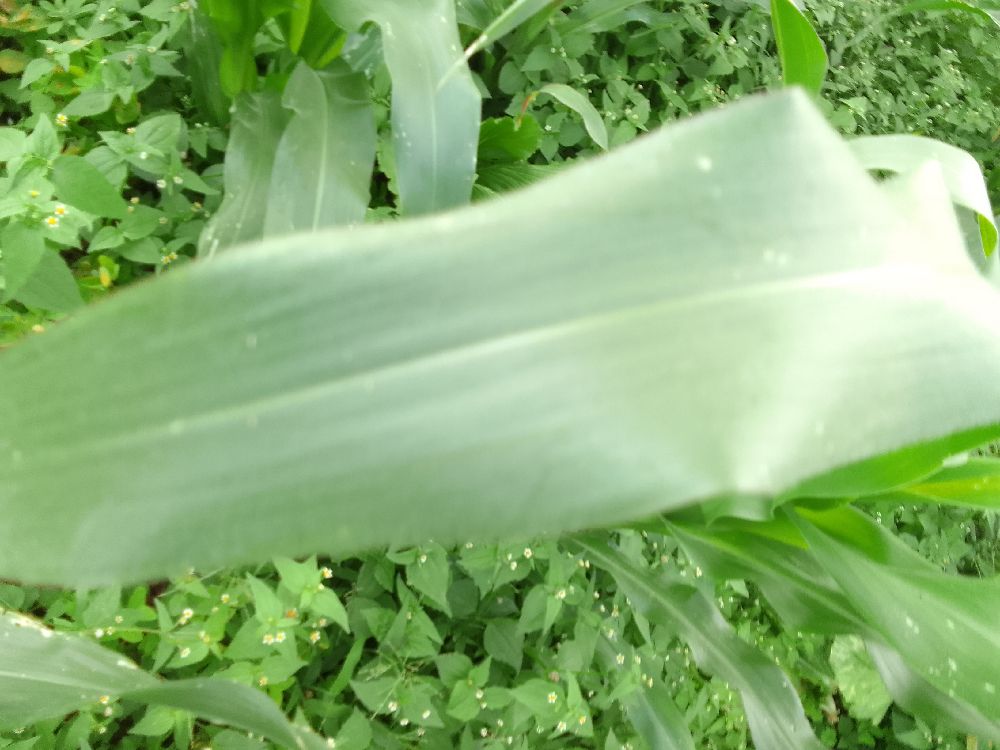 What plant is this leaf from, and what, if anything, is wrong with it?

maize, healthy
